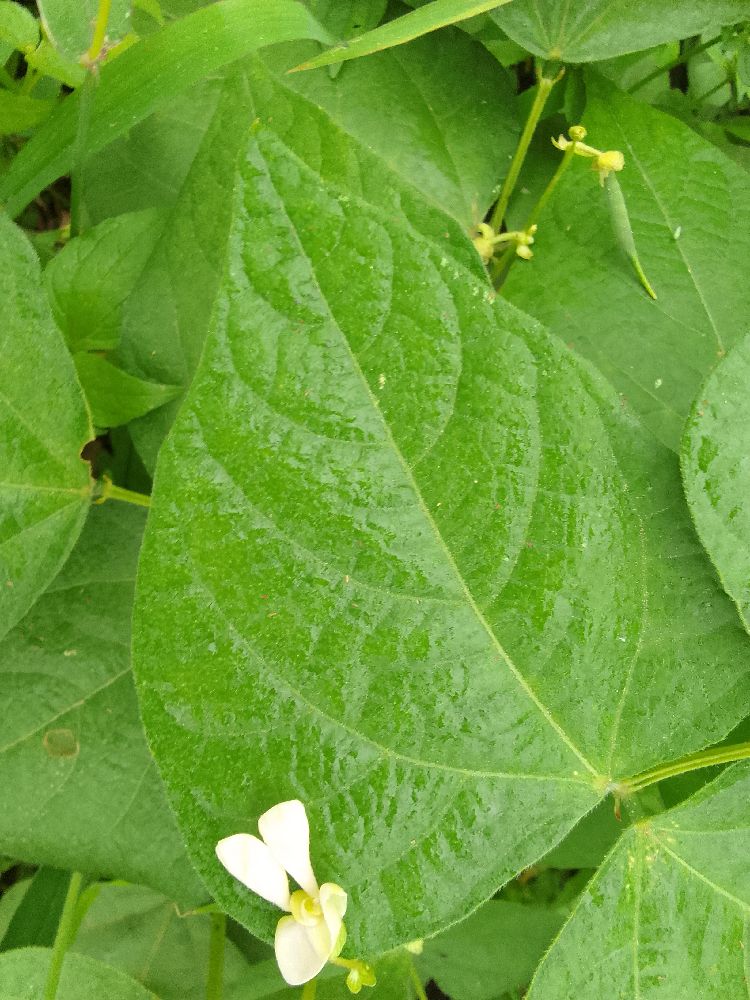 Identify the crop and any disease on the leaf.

common bean, healthy
